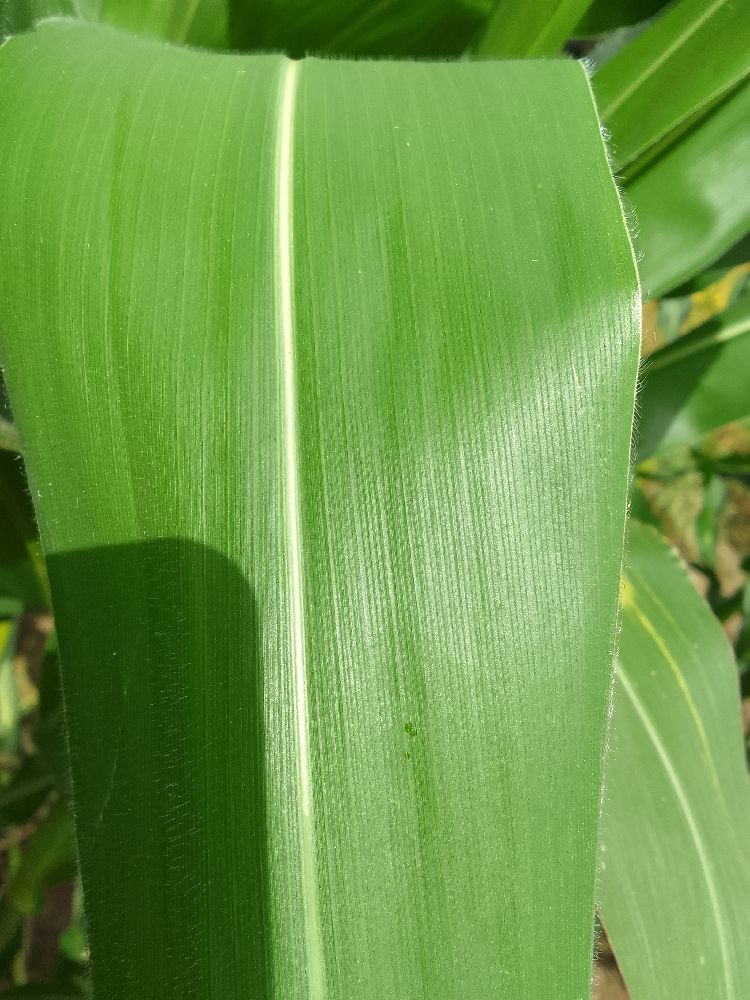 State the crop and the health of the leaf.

maize, healthy
